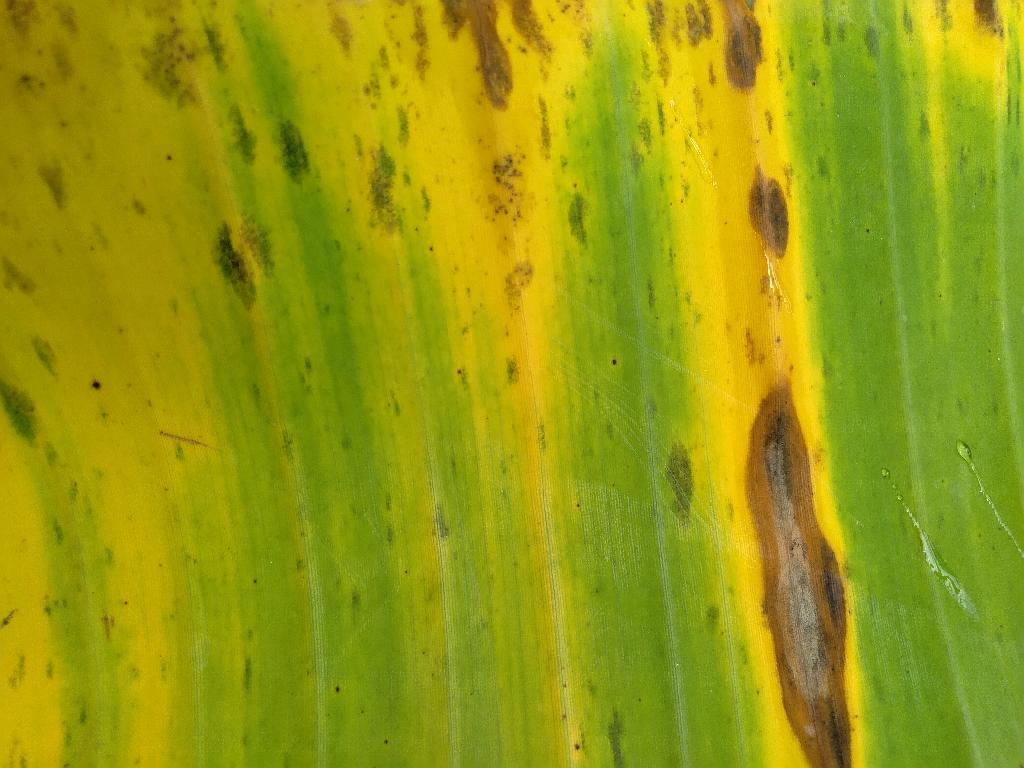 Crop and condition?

banana, black sigatoka
